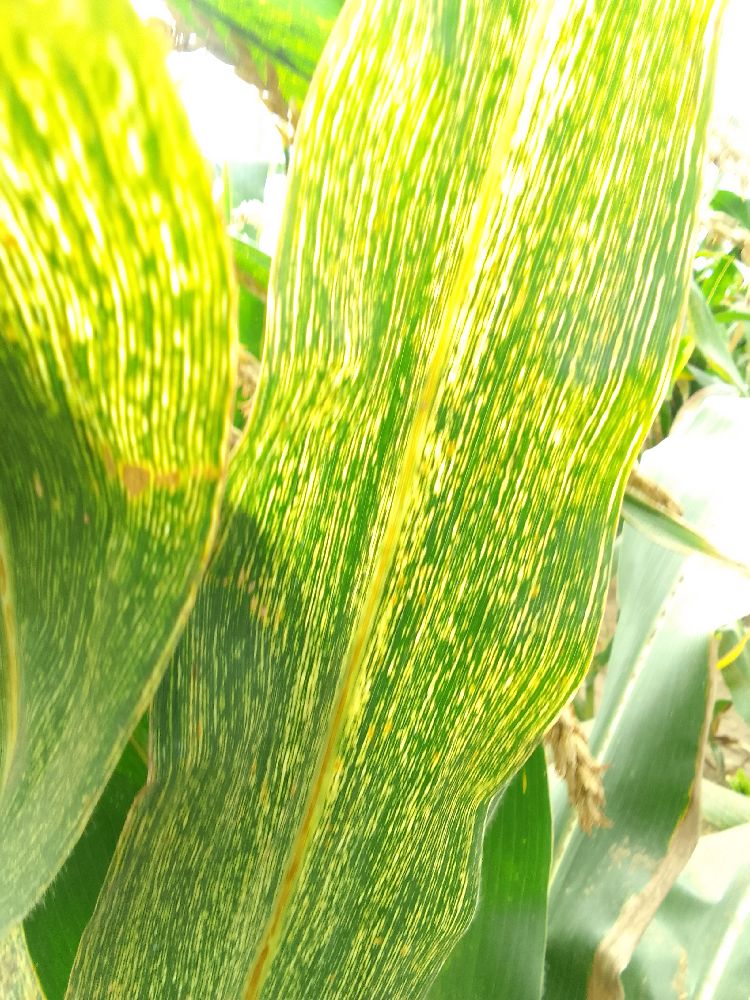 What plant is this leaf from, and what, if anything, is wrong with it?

maize, maize streak virus
